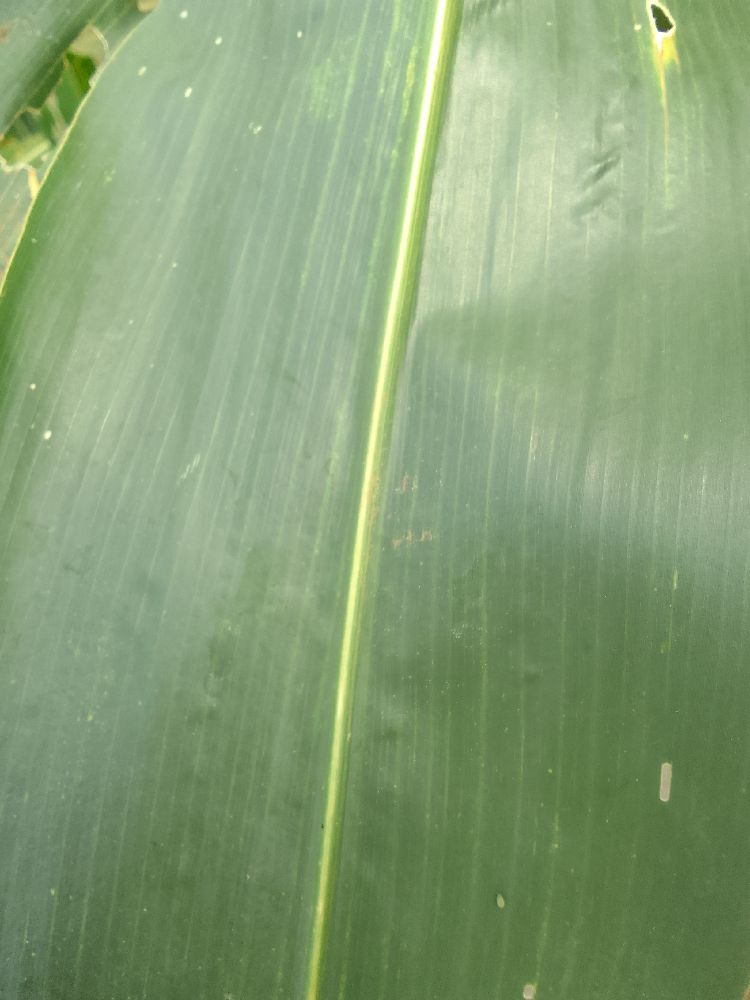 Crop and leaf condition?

maize, healthy
